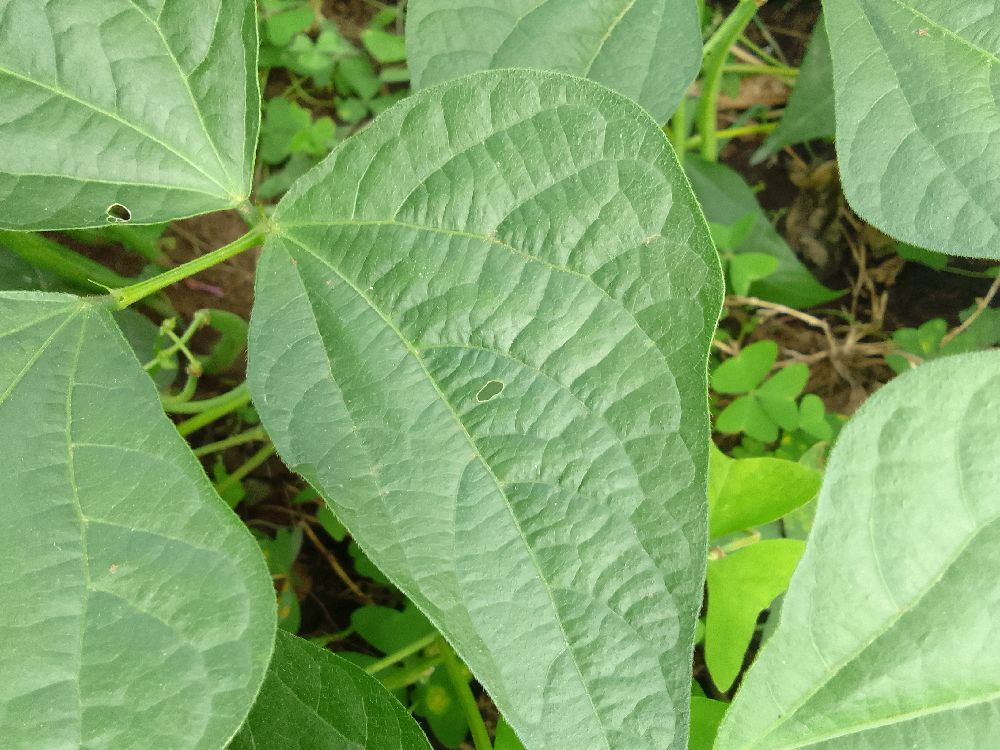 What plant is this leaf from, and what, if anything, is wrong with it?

common bean, healthy
